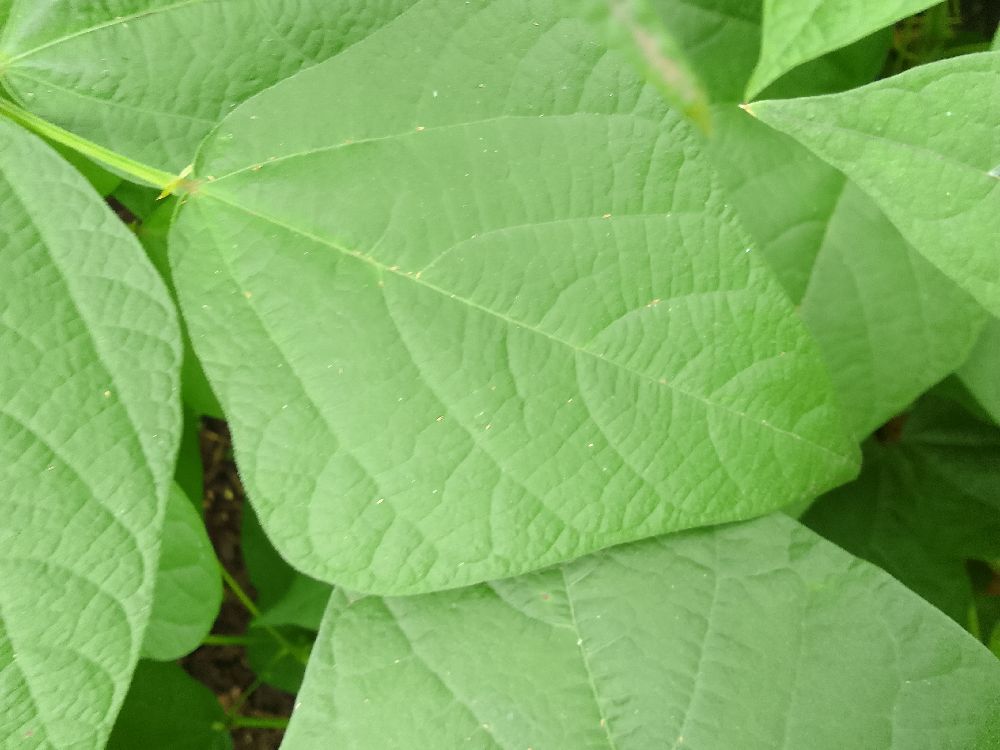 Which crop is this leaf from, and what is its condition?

common bean, healthy
